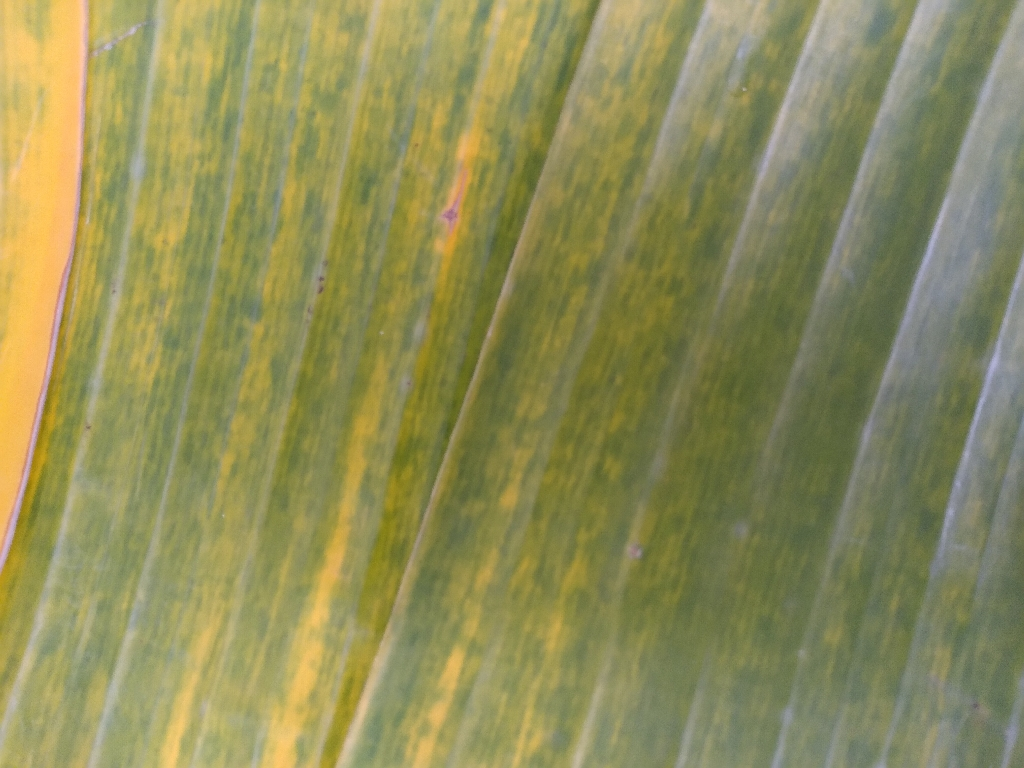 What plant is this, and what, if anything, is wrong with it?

banana, fusarium wilt race 1
